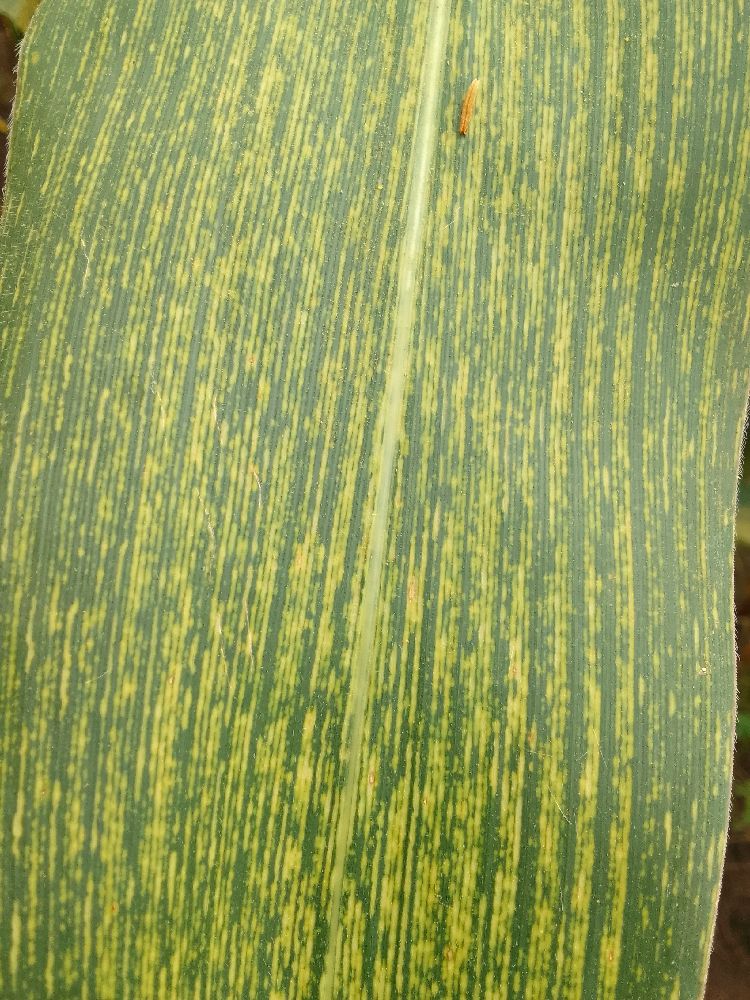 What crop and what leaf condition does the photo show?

maize, maize streak virus
